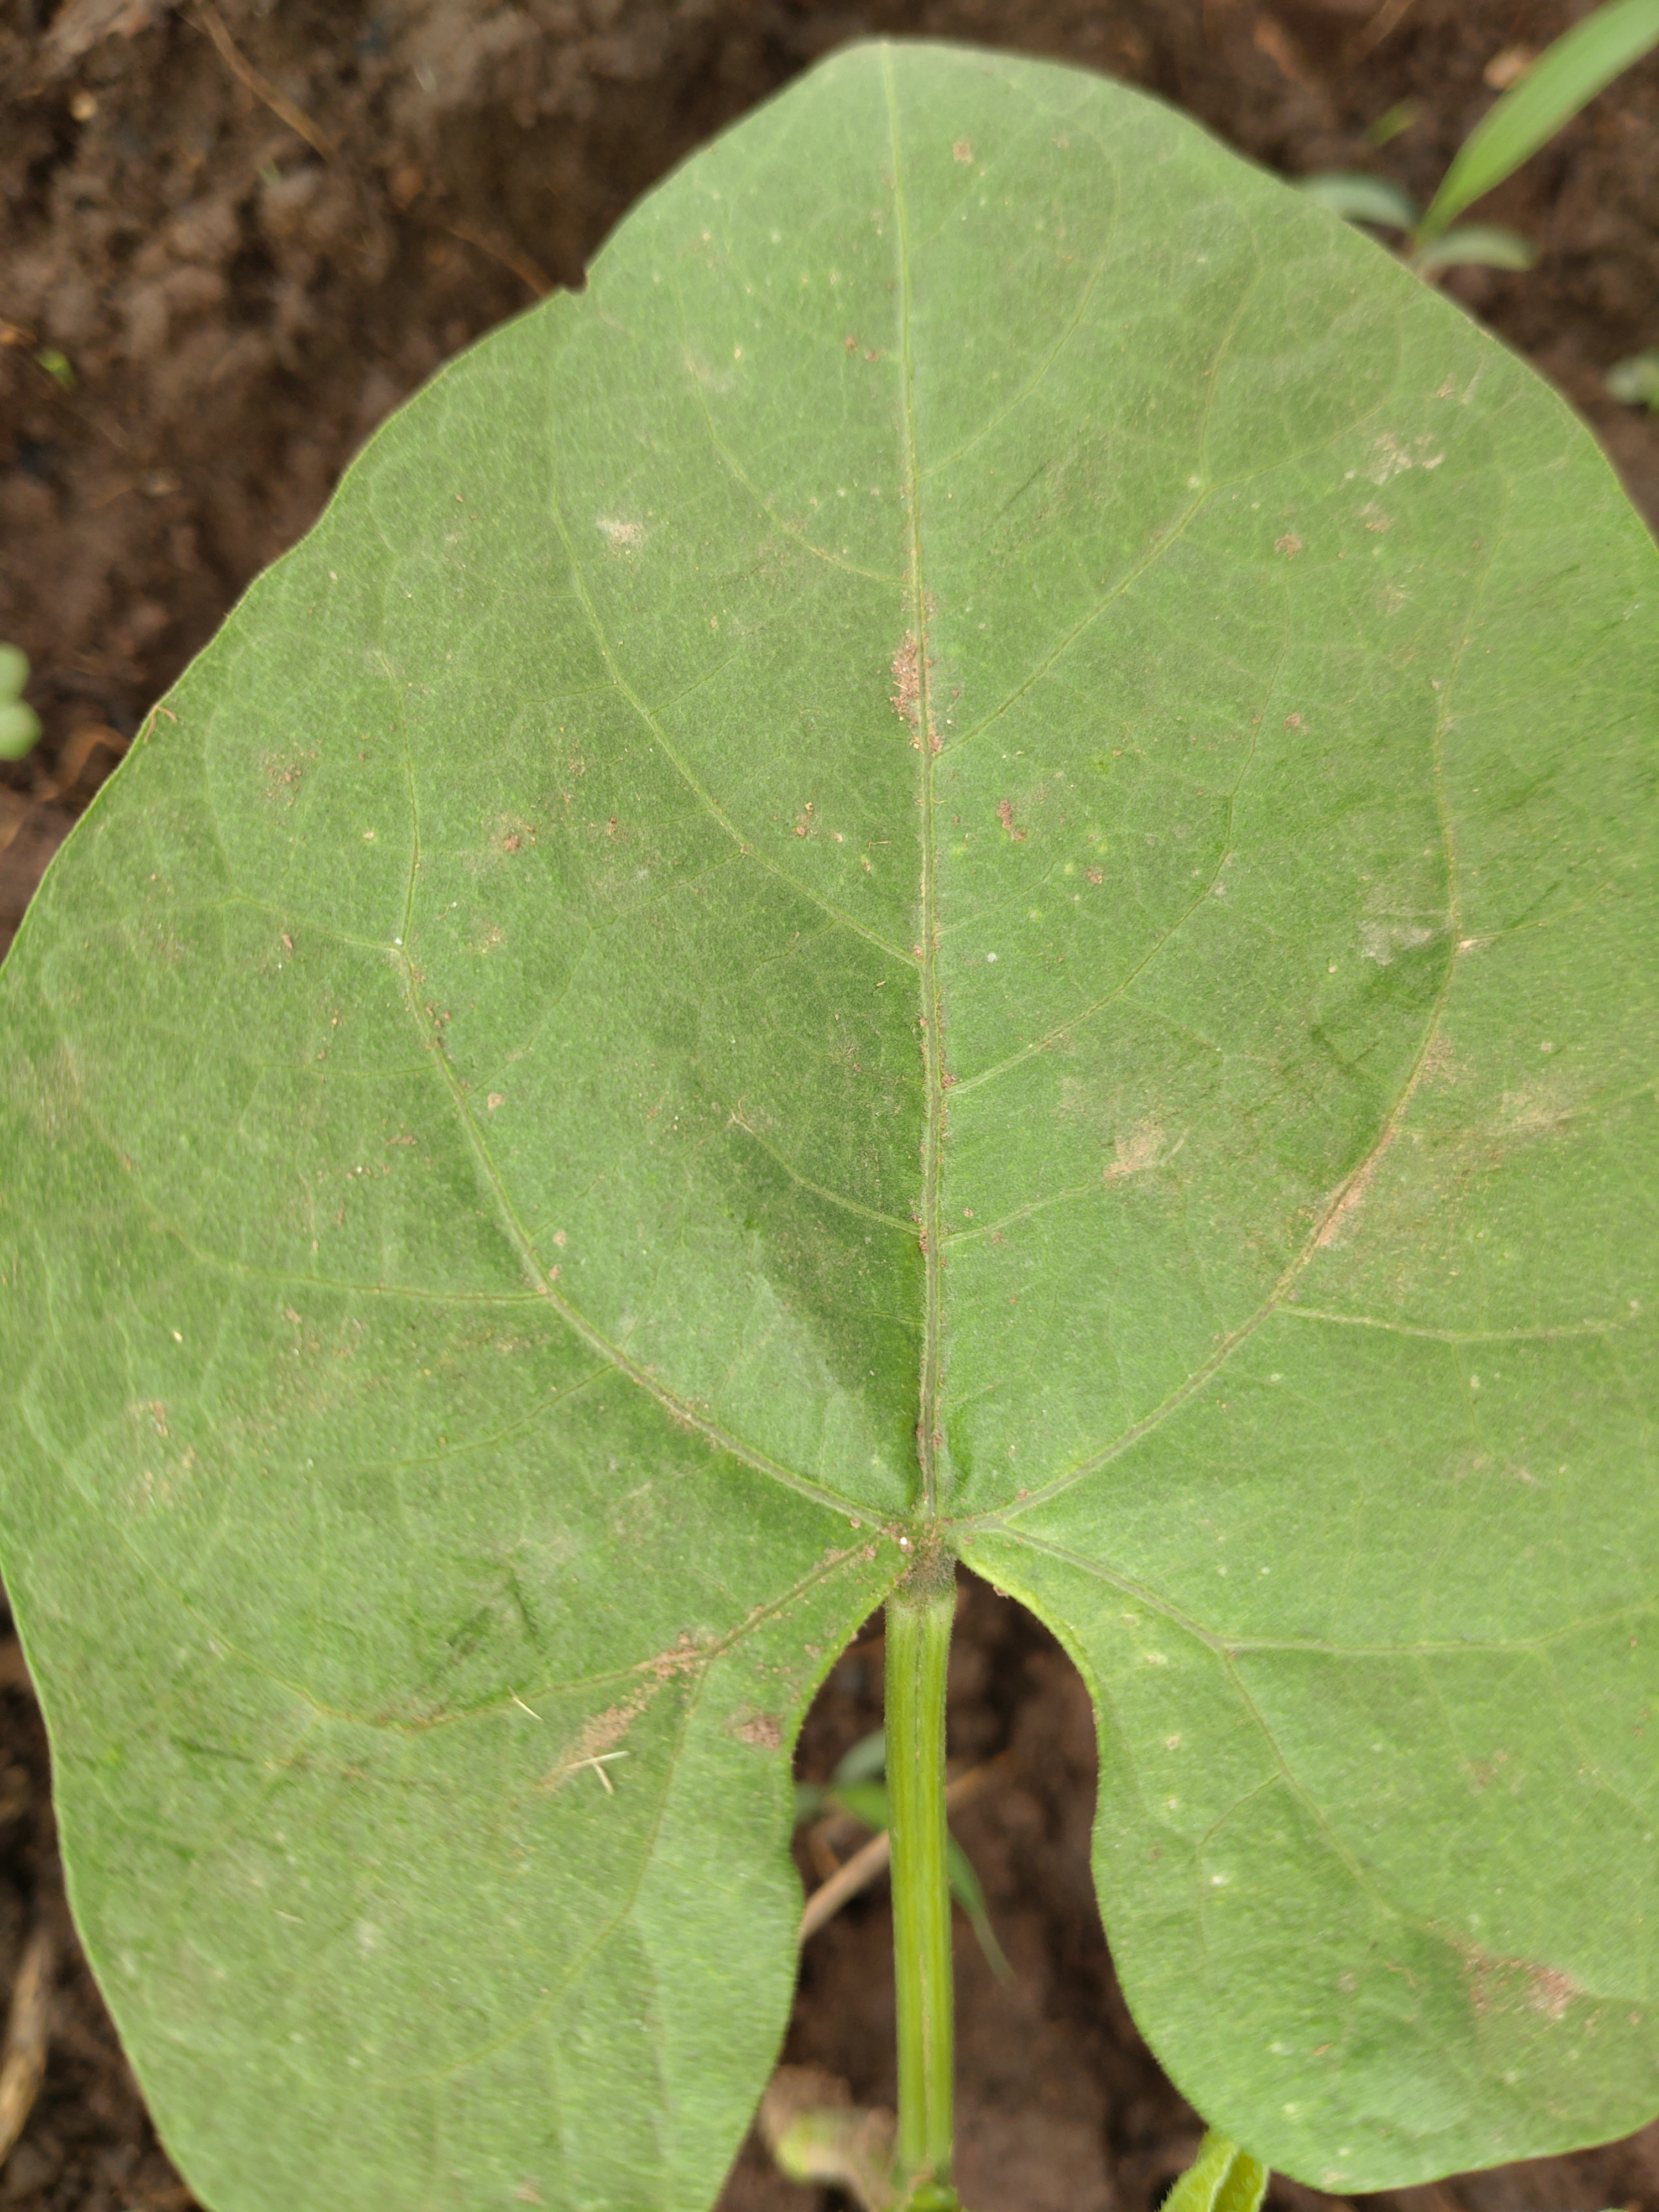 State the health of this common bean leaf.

healthy
